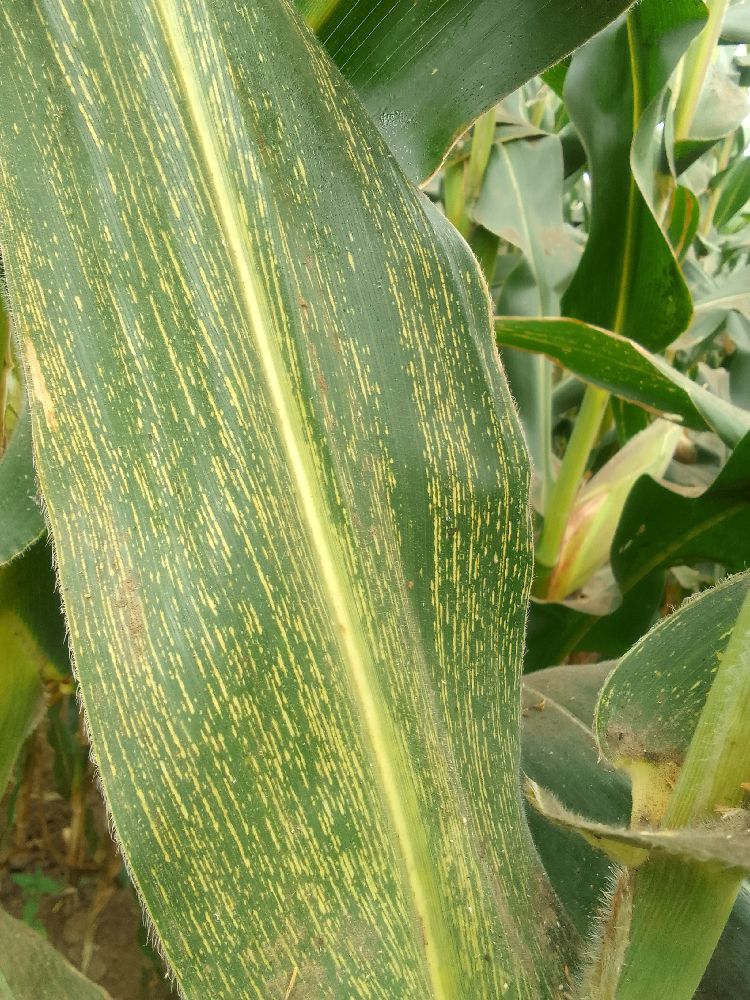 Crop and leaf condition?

maize, maize streak virus
